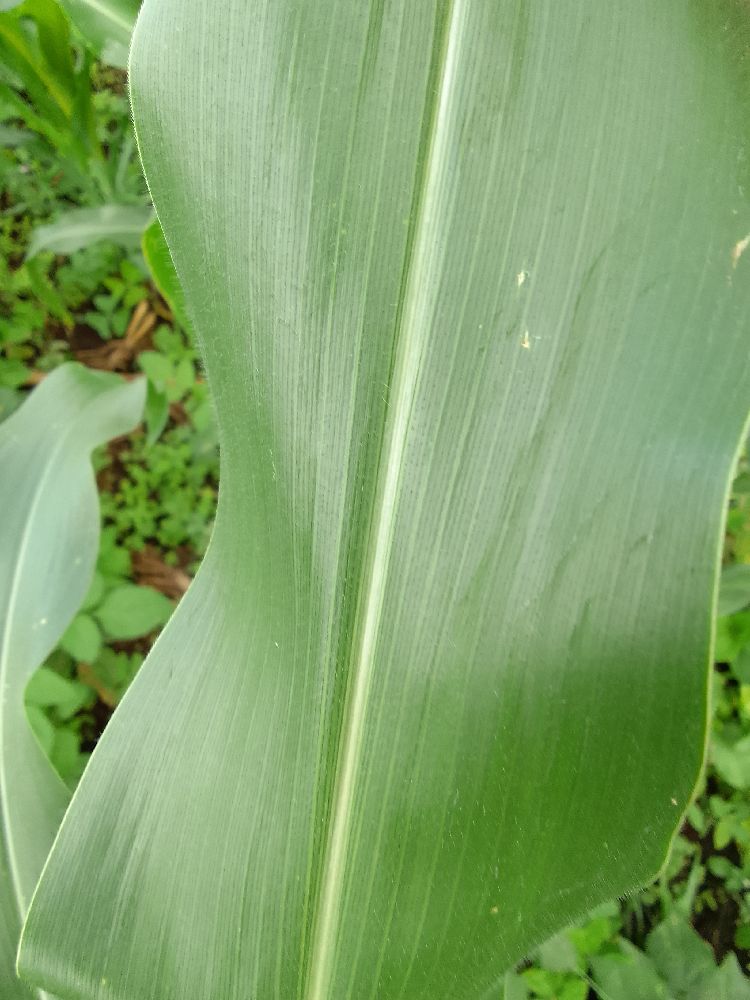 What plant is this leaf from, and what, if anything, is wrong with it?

maize, healthy
